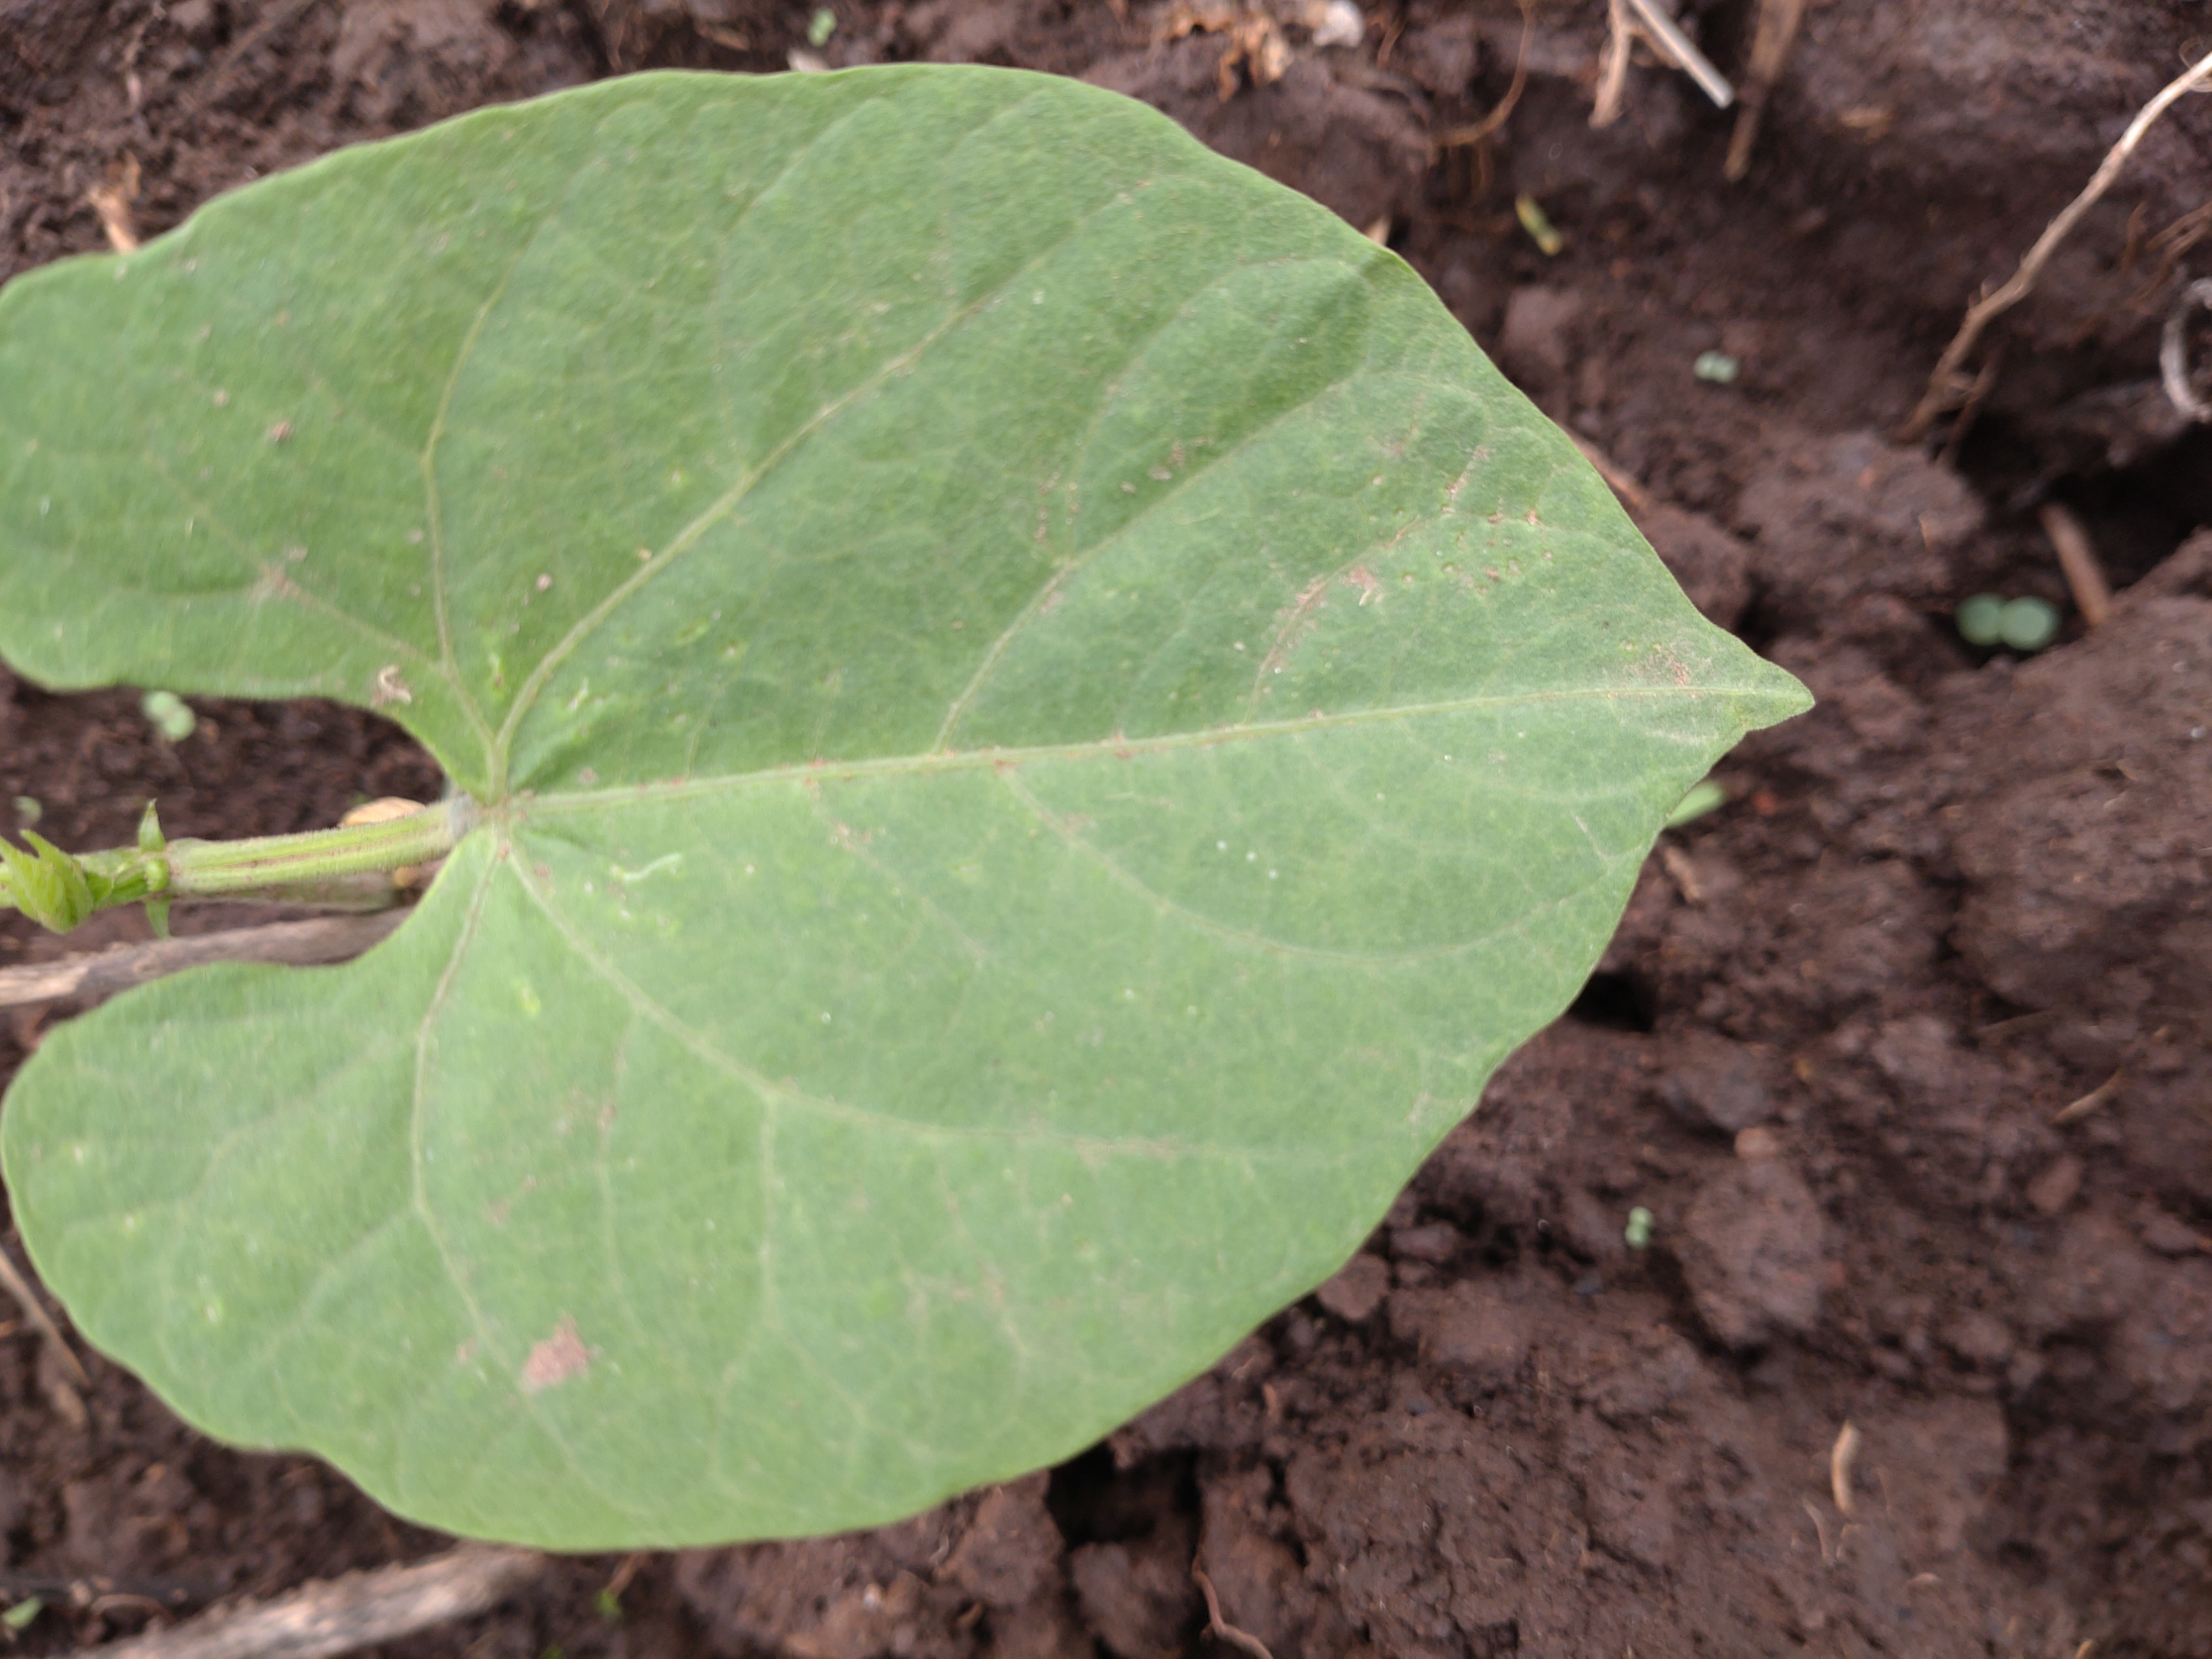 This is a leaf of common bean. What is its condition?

healthy
